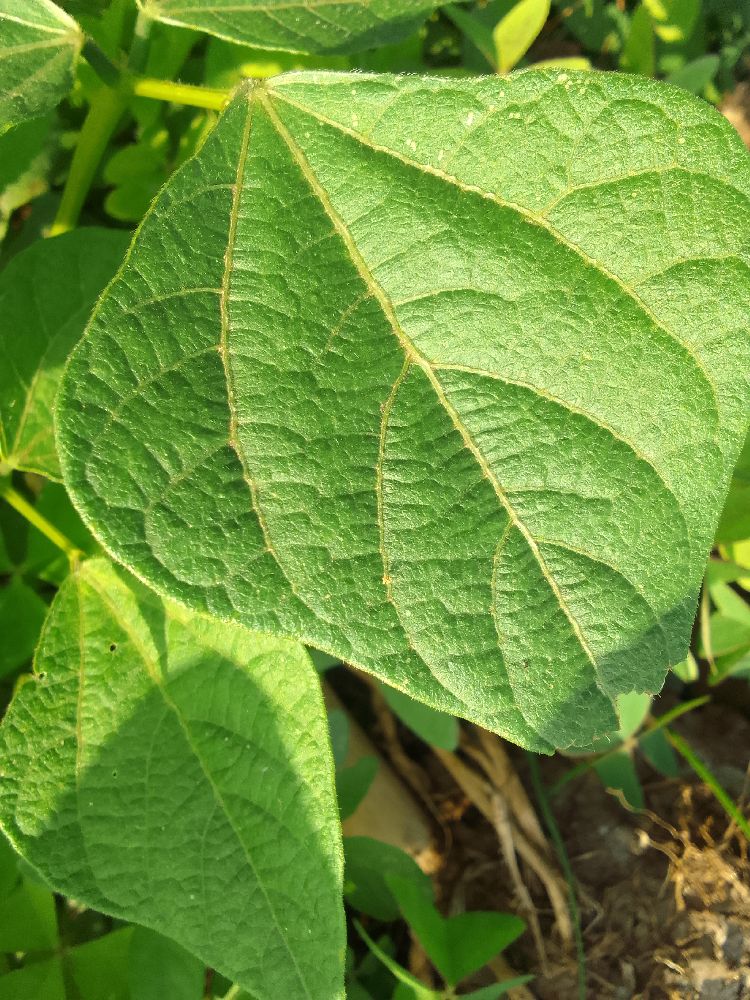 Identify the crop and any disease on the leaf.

common bean, healthy
